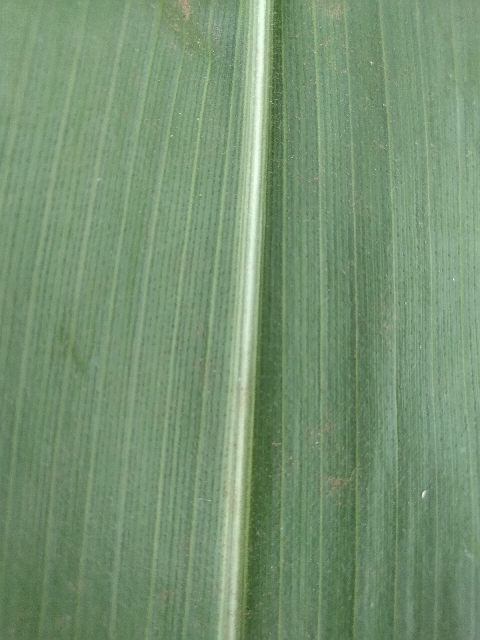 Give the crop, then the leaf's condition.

maize, healthy
